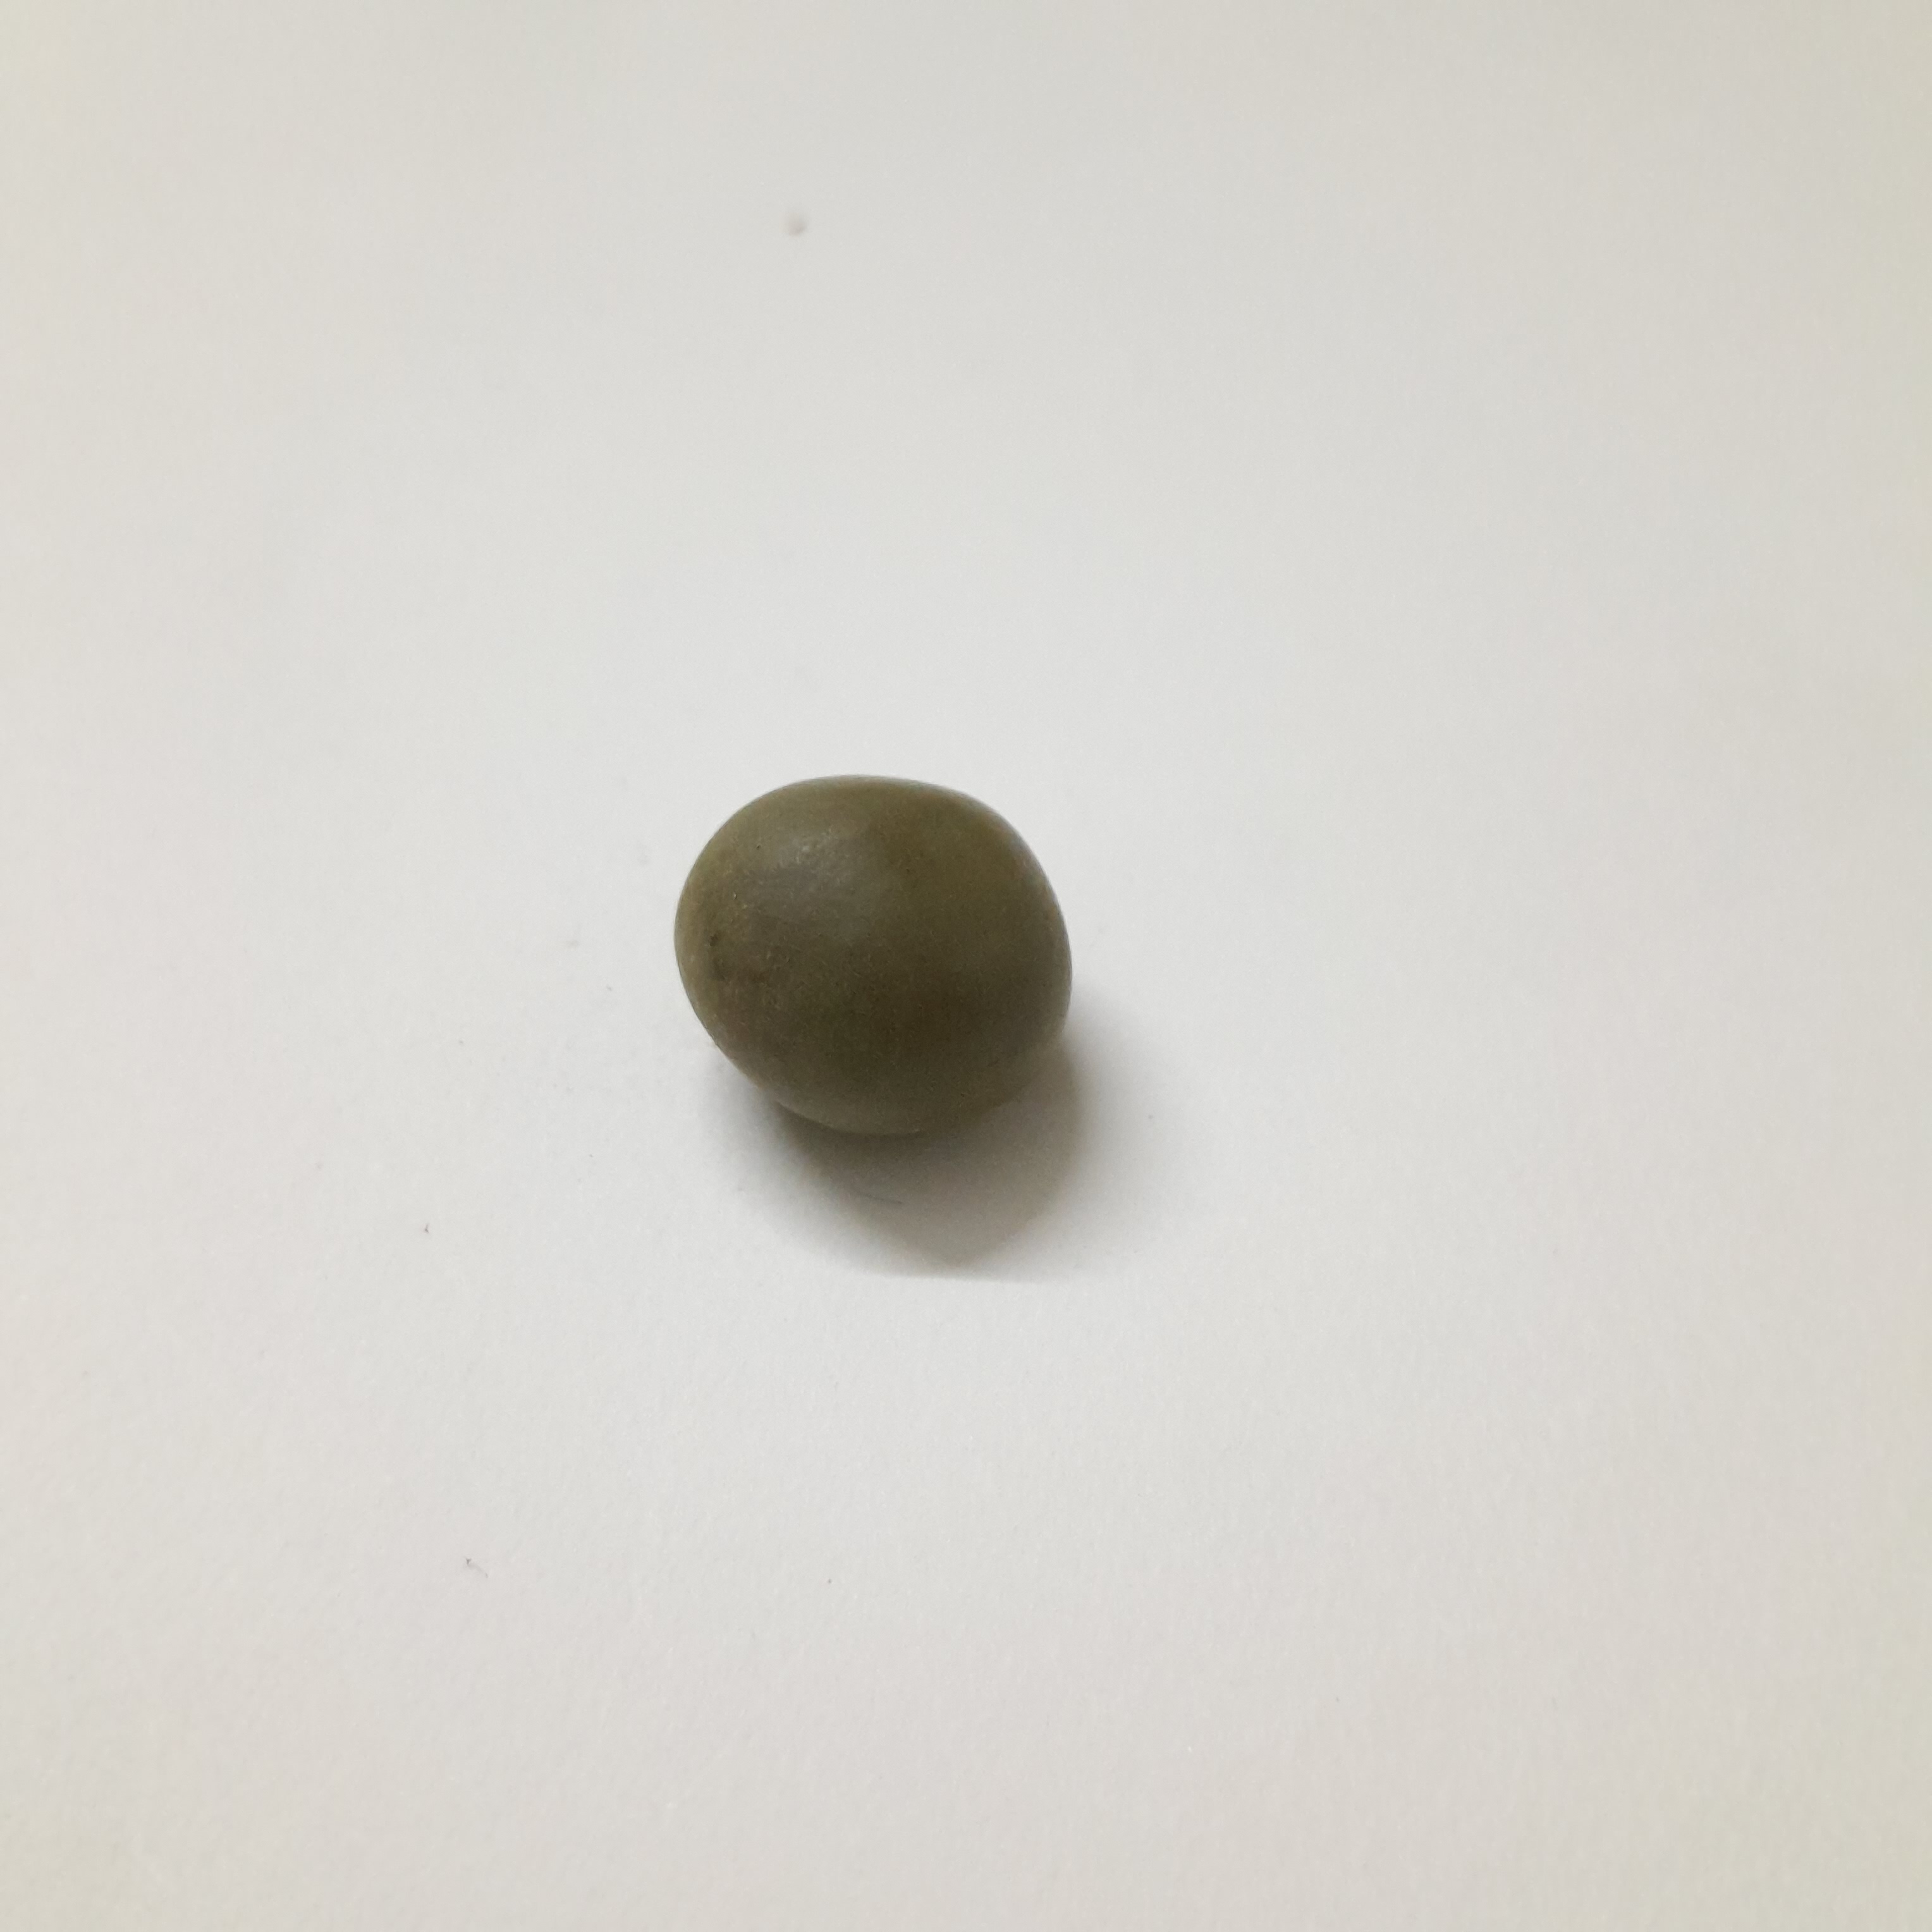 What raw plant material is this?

sagargota
